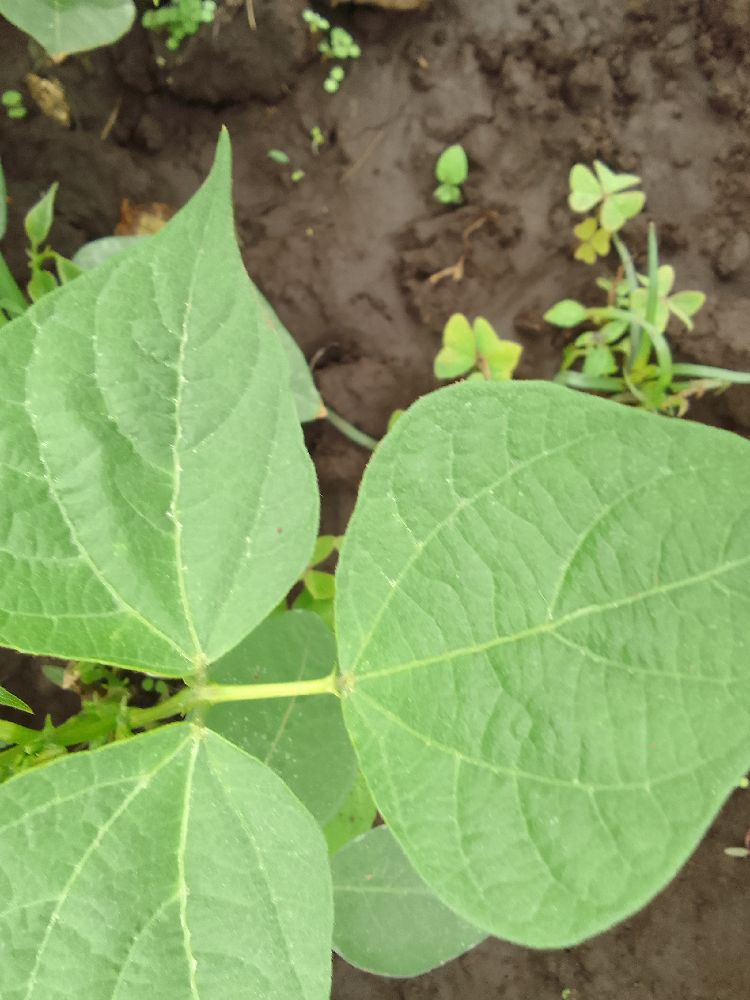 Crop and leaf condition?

common bean, healthy
